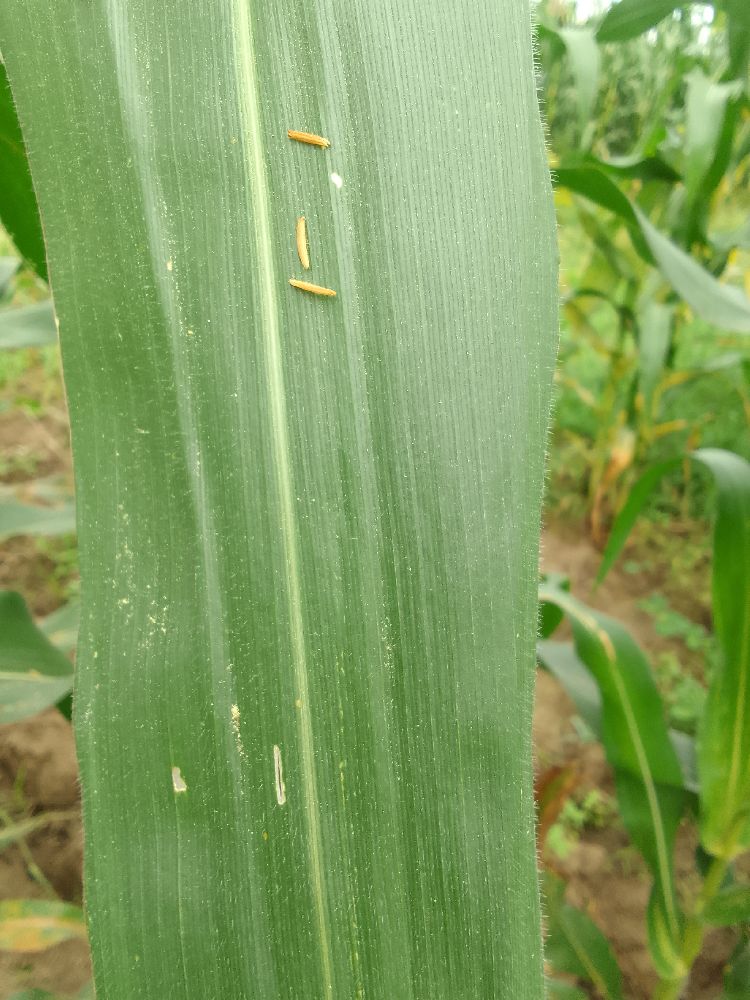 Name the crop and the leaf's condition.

maize, healthy
